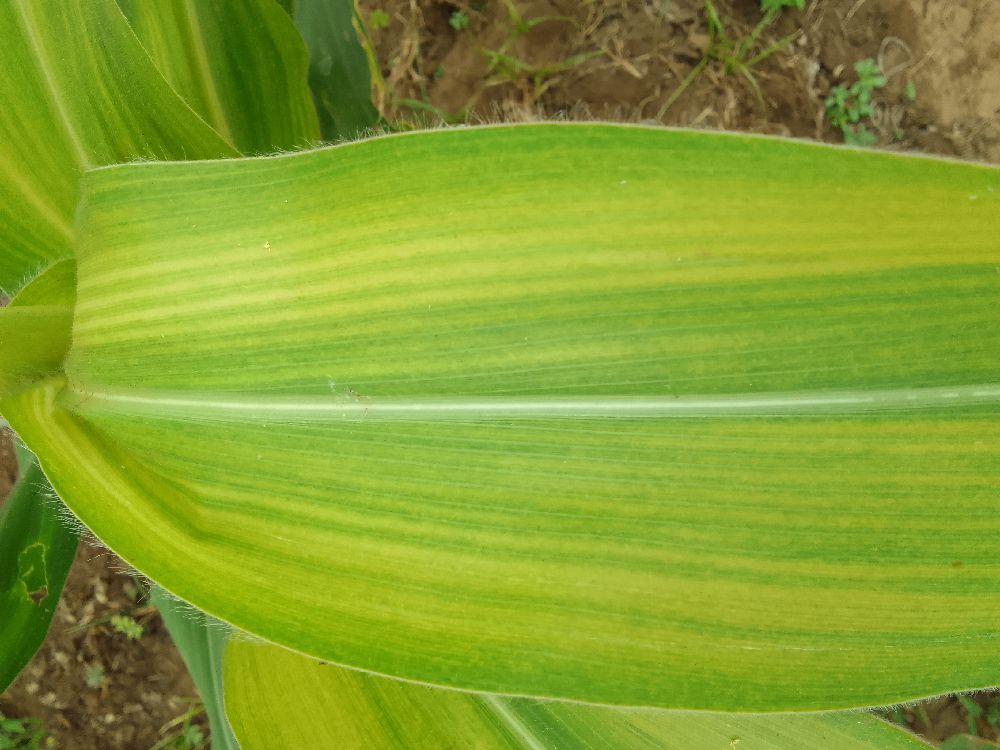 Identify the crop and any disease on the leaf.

maize, maize lethal necrosis
